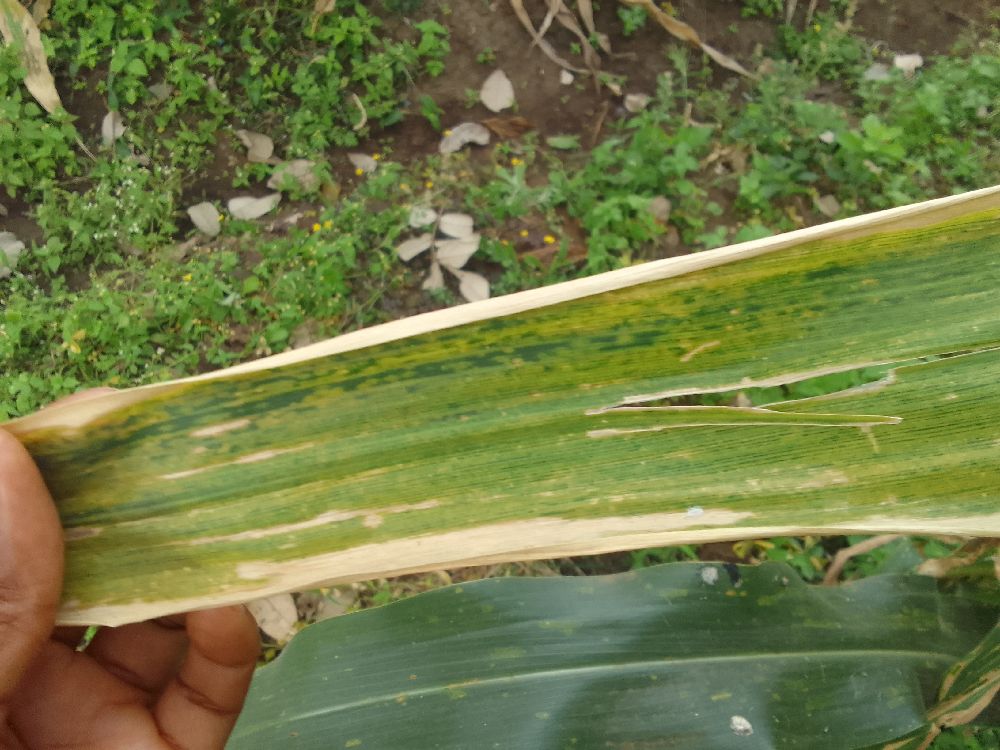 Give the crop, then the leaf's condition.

maize, maize lethal necrosis
